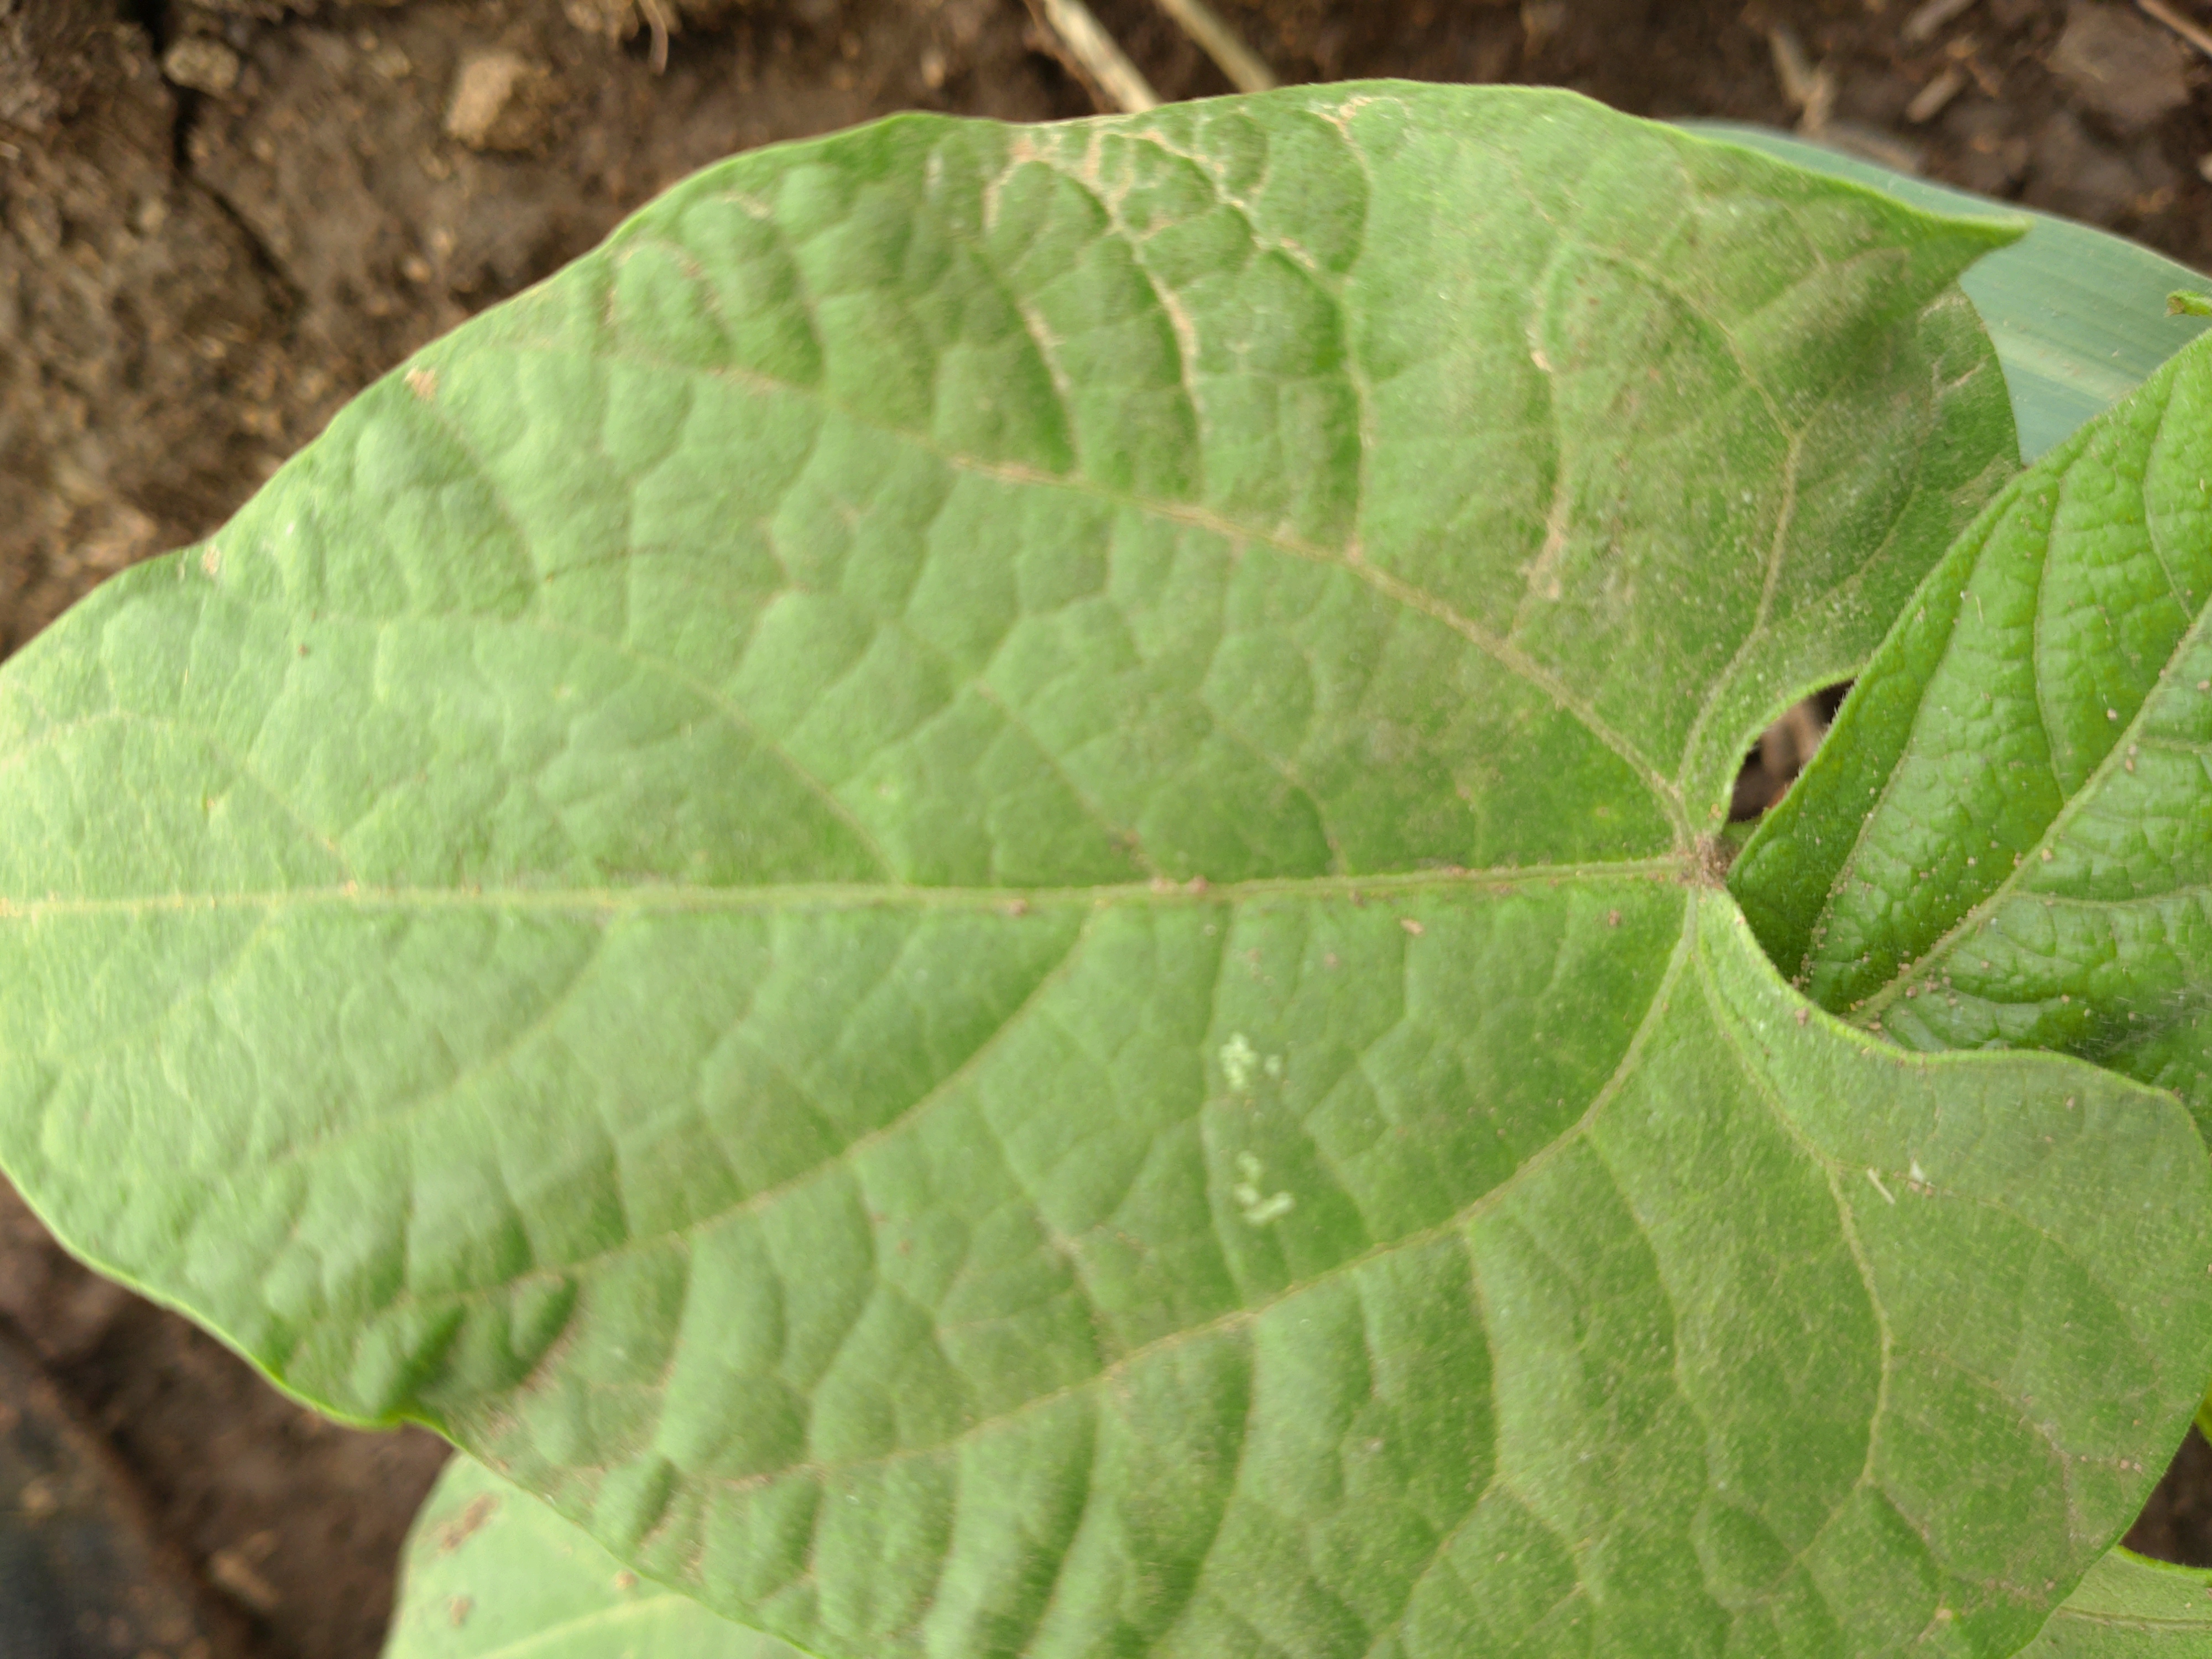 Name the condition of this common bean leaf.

healthy
